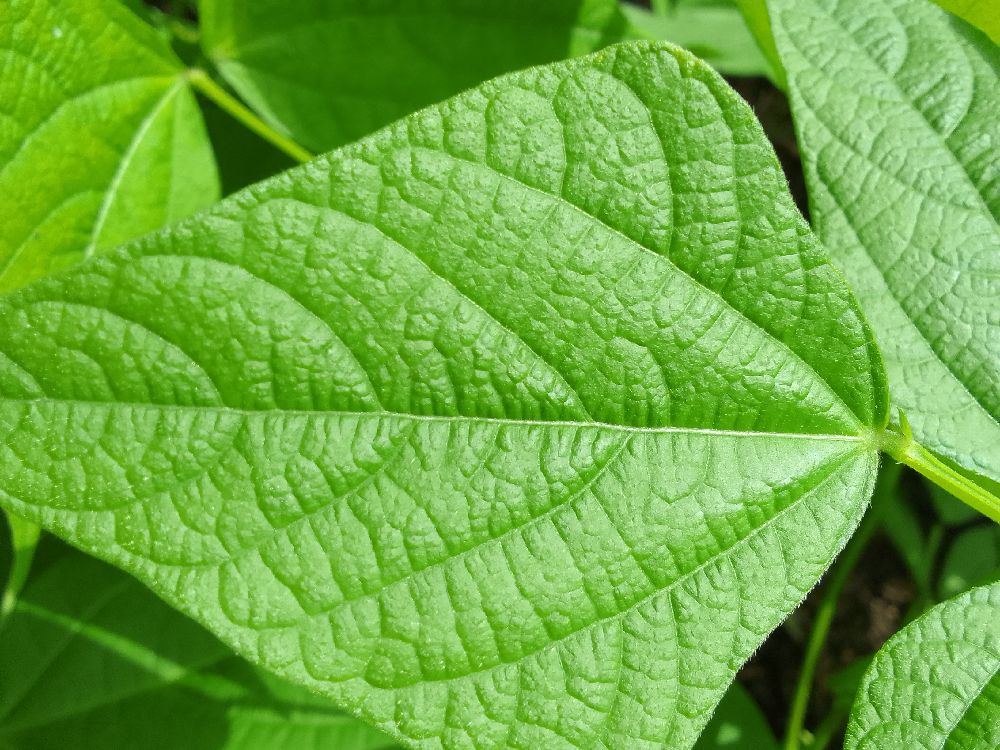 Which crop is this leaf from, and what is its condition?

common bean, healthy
